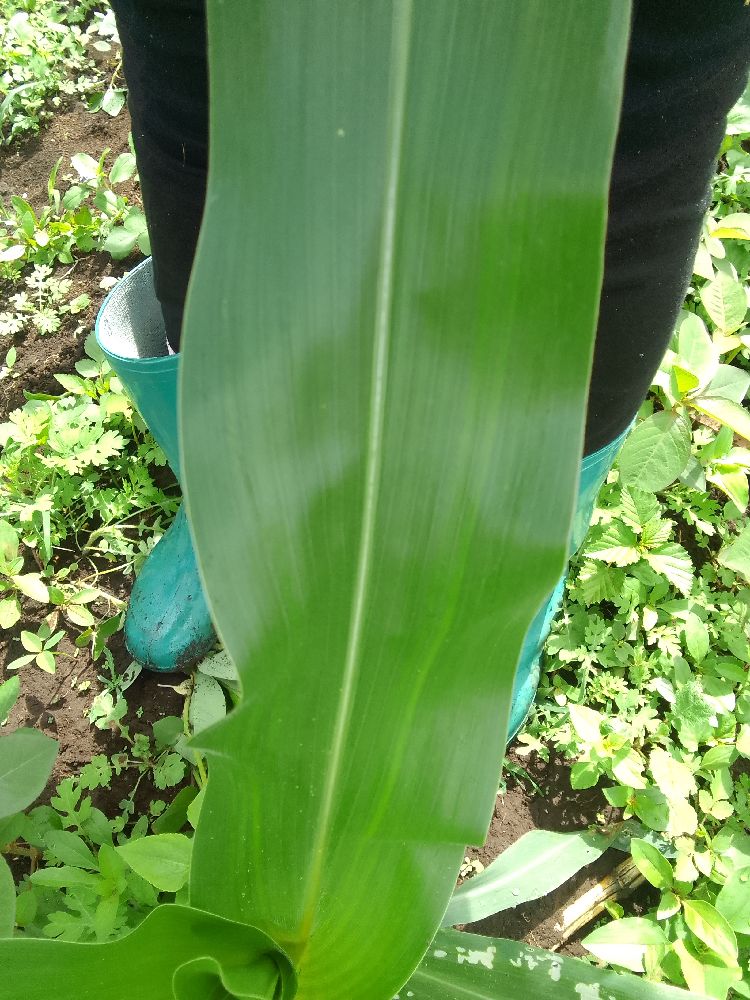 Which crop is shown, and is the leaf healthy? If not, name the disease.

maize, healthy
